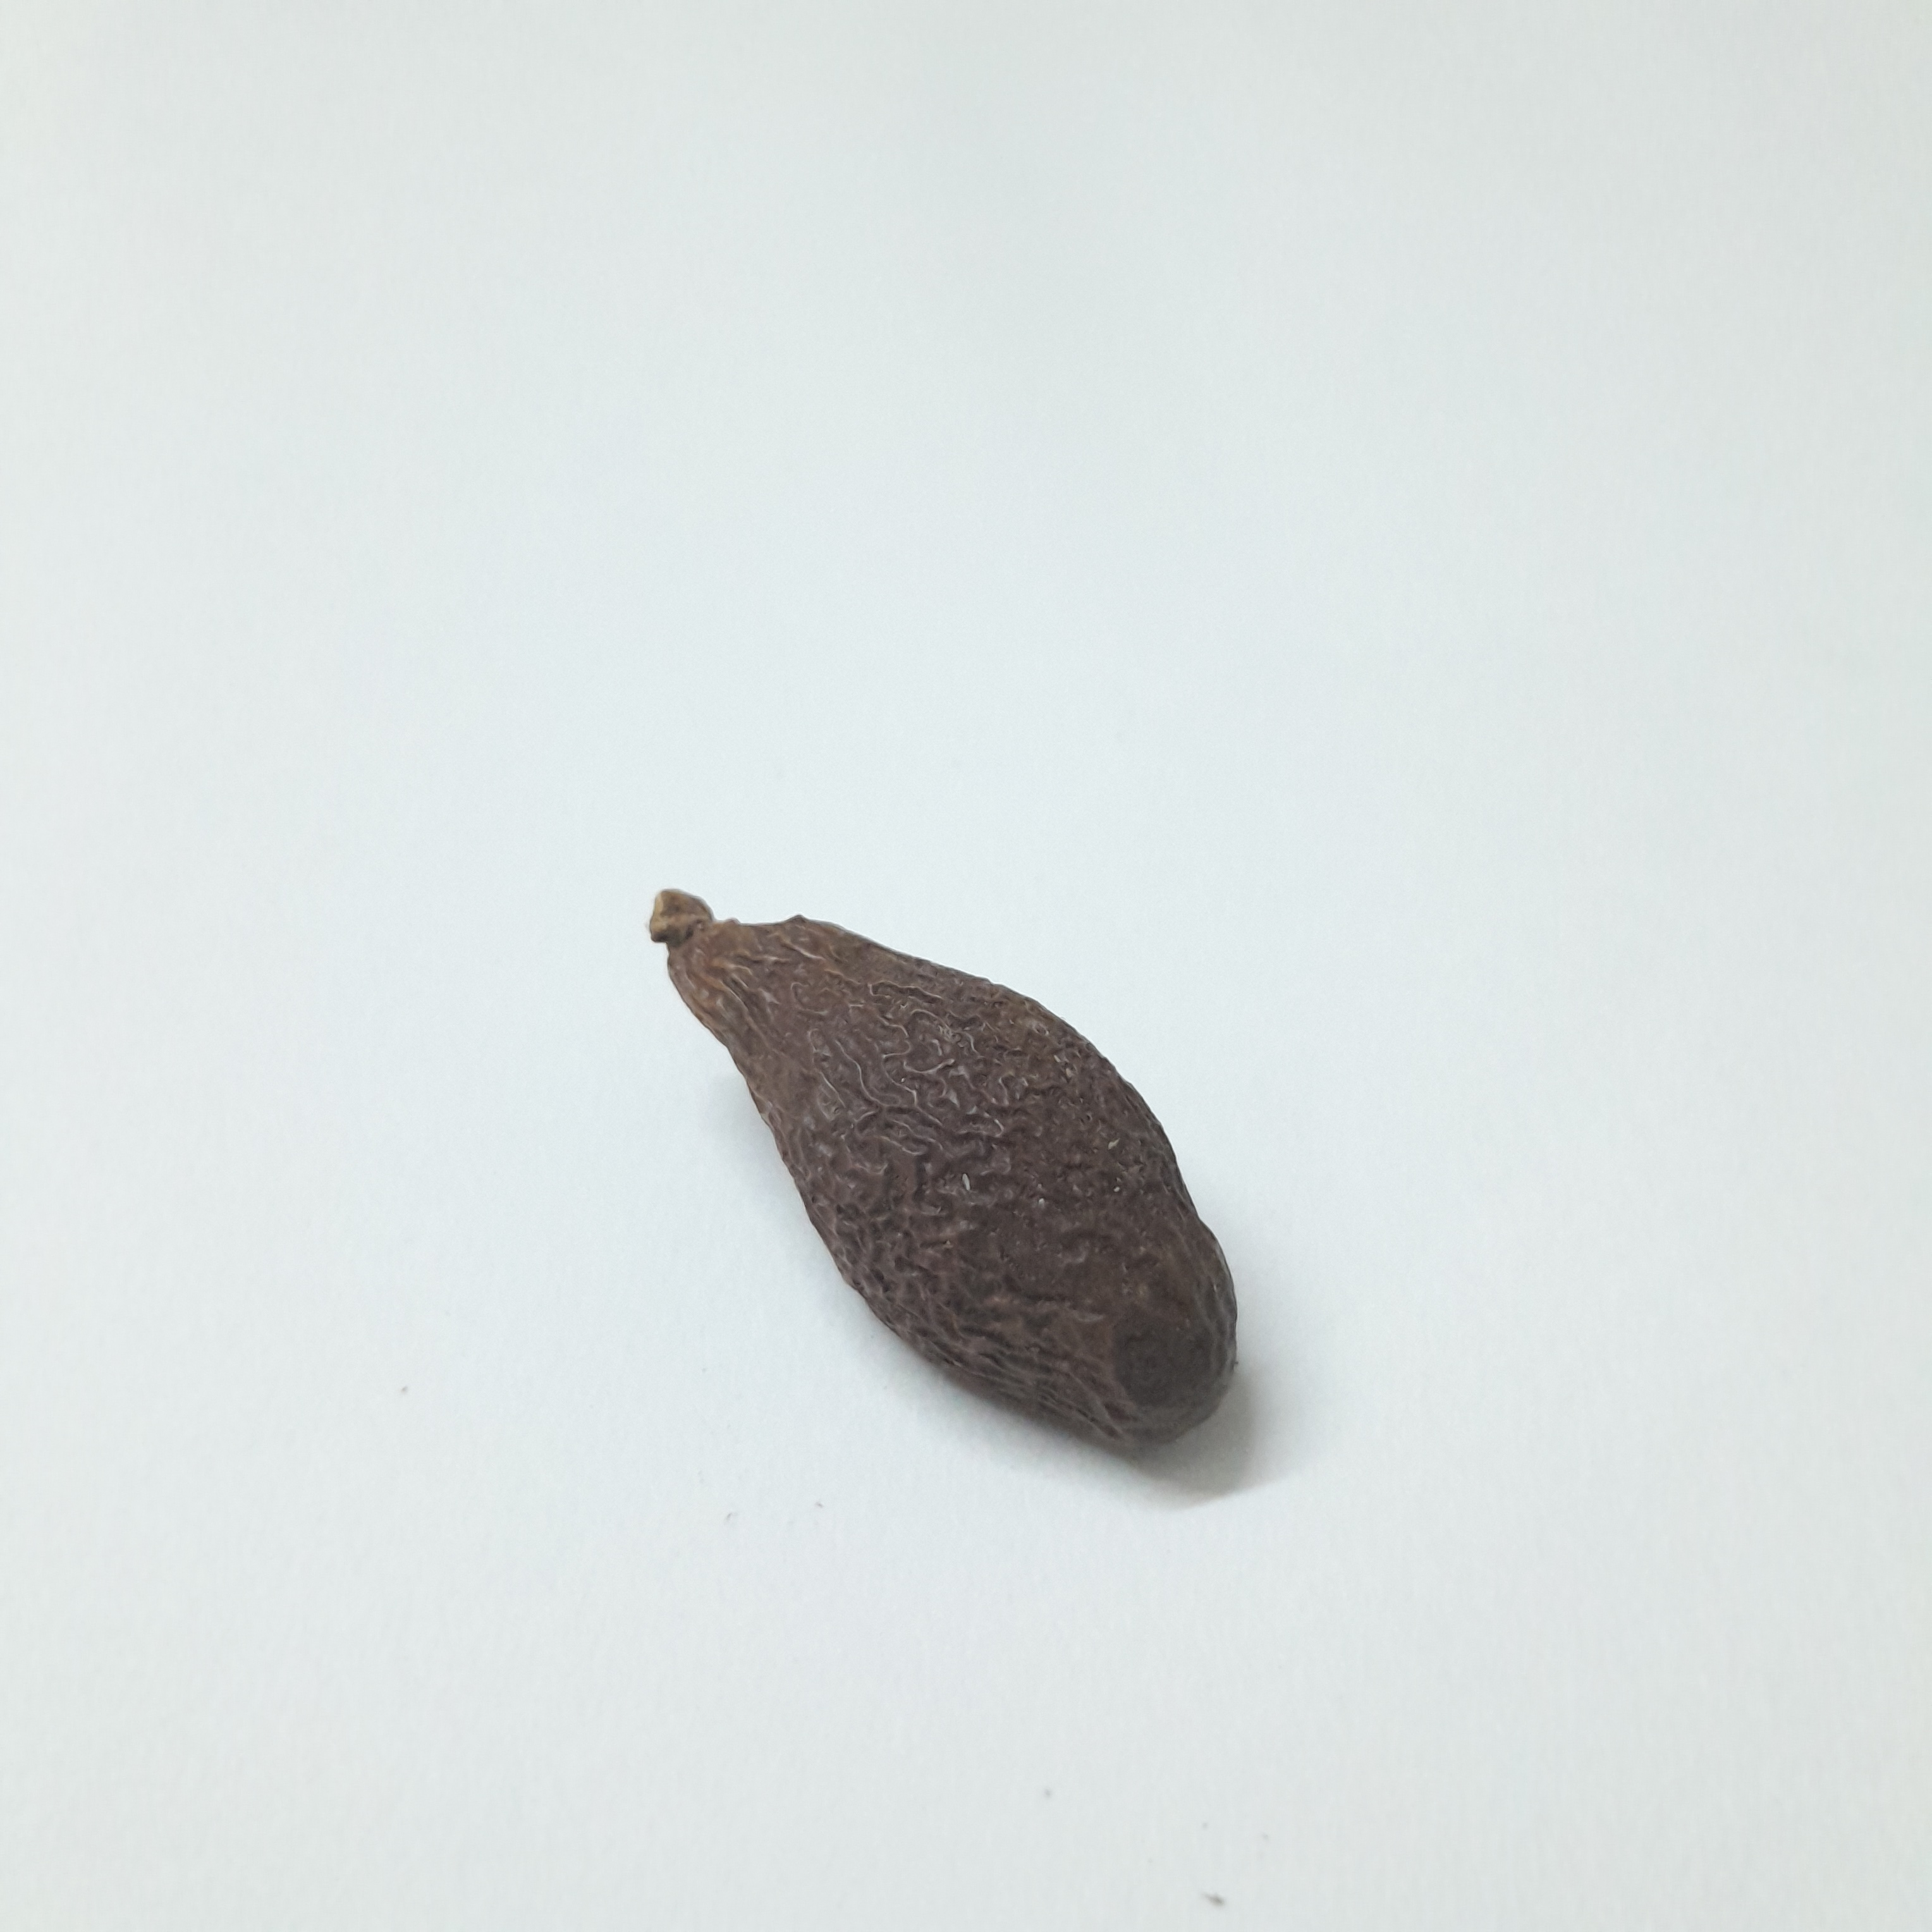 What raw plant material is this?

niranjanphal
